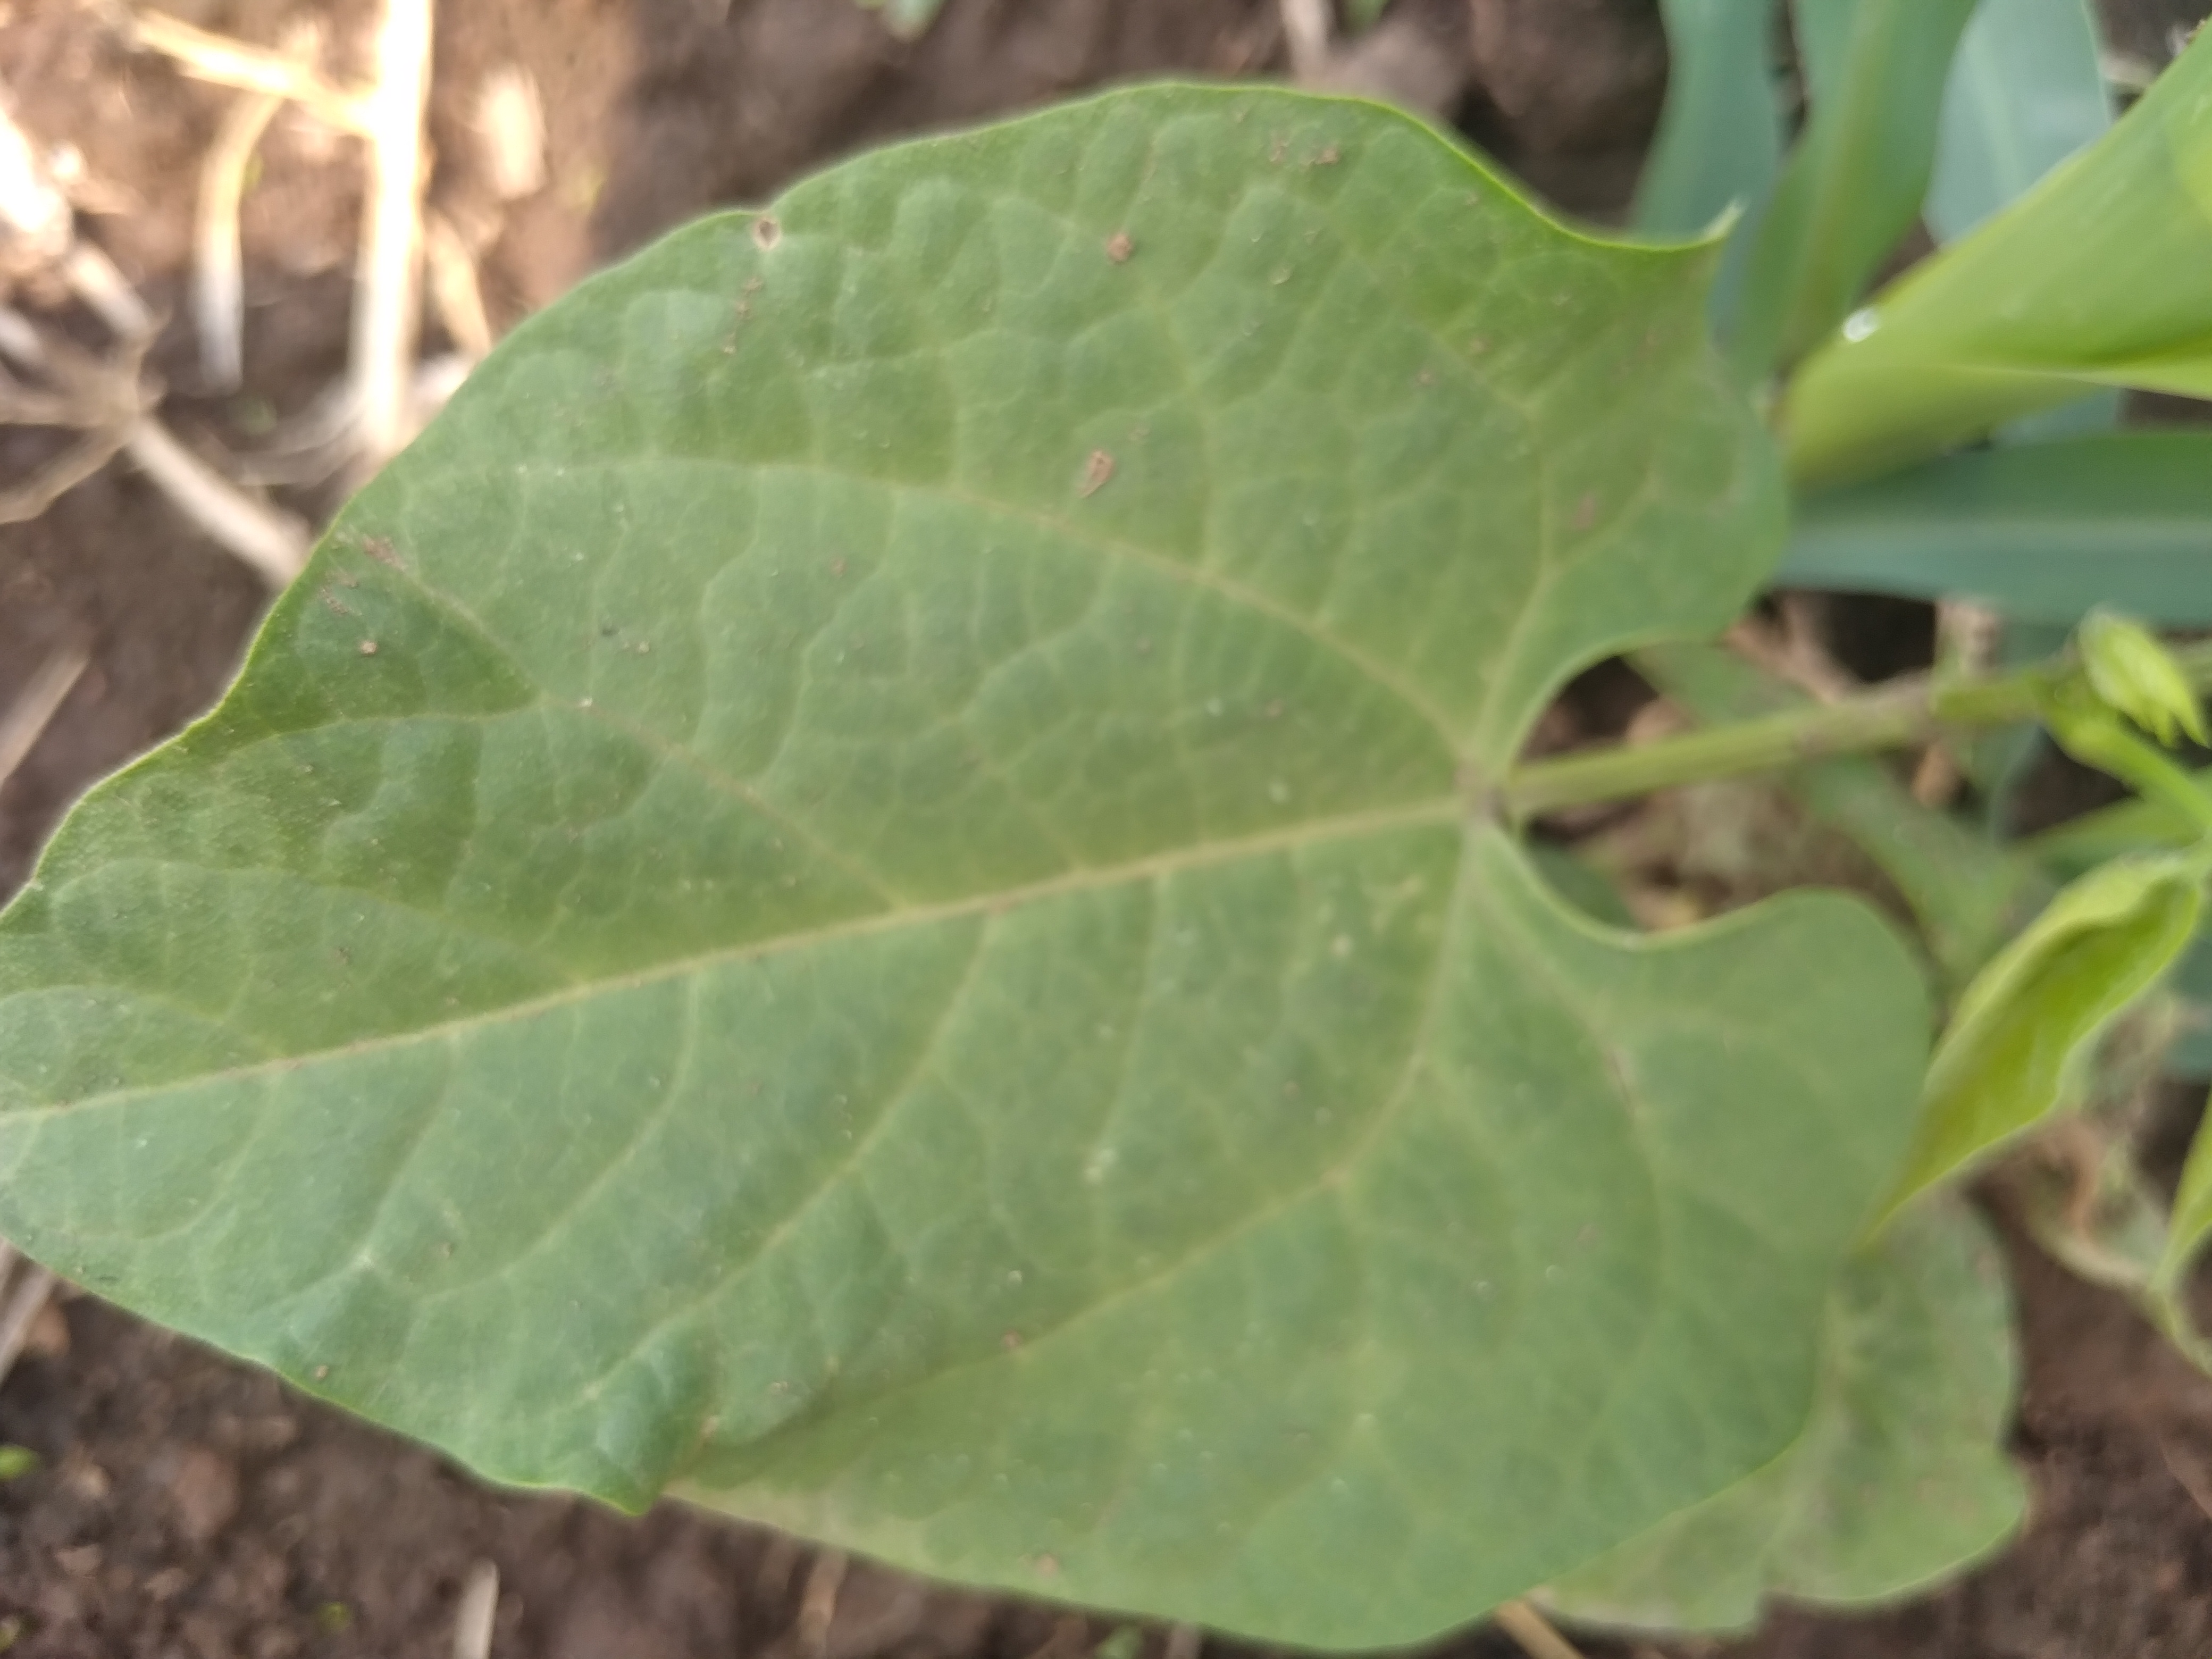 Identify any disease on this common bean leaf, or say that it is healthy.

healthy
